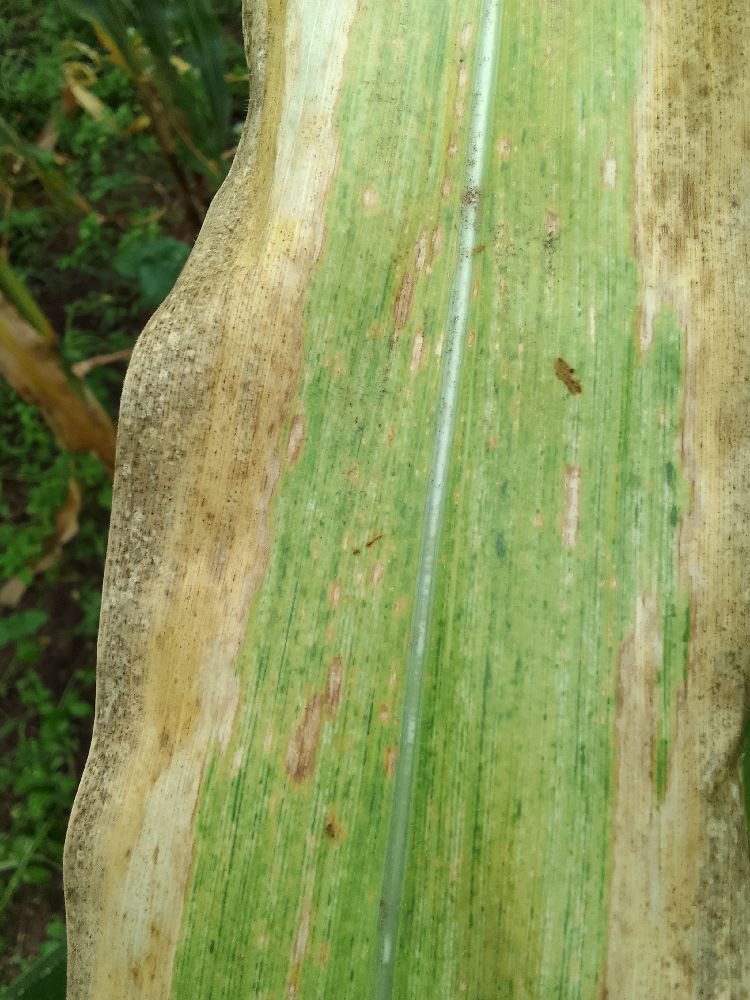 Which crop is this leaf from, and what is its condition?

maize, maize lethal necrosis
